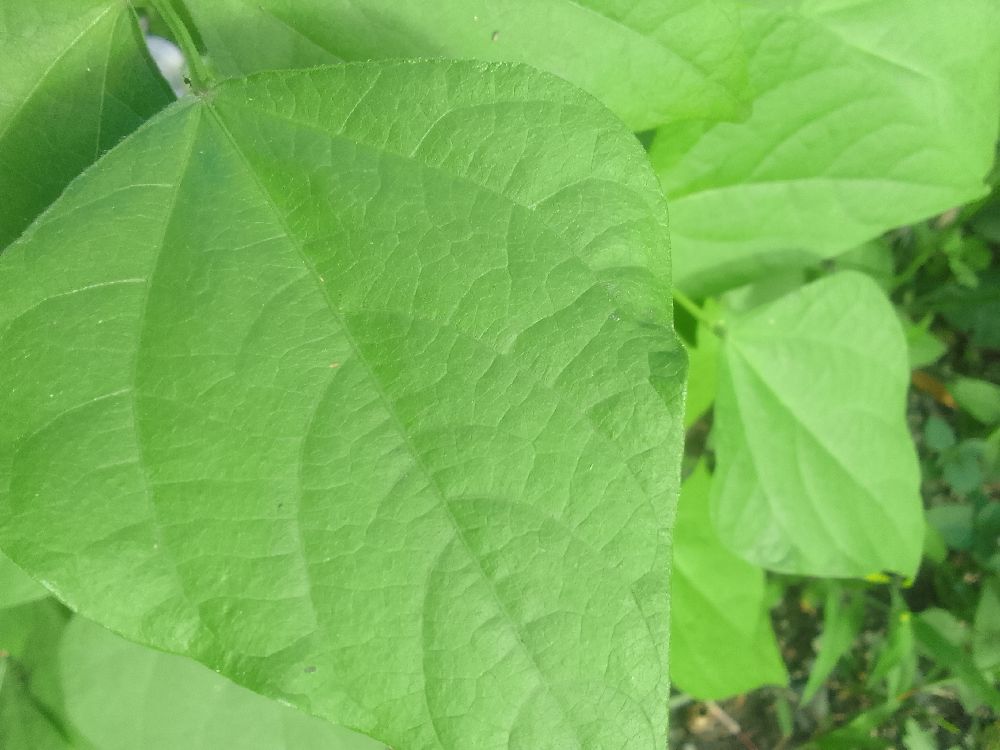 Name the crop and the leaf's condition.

common bean, healthy
